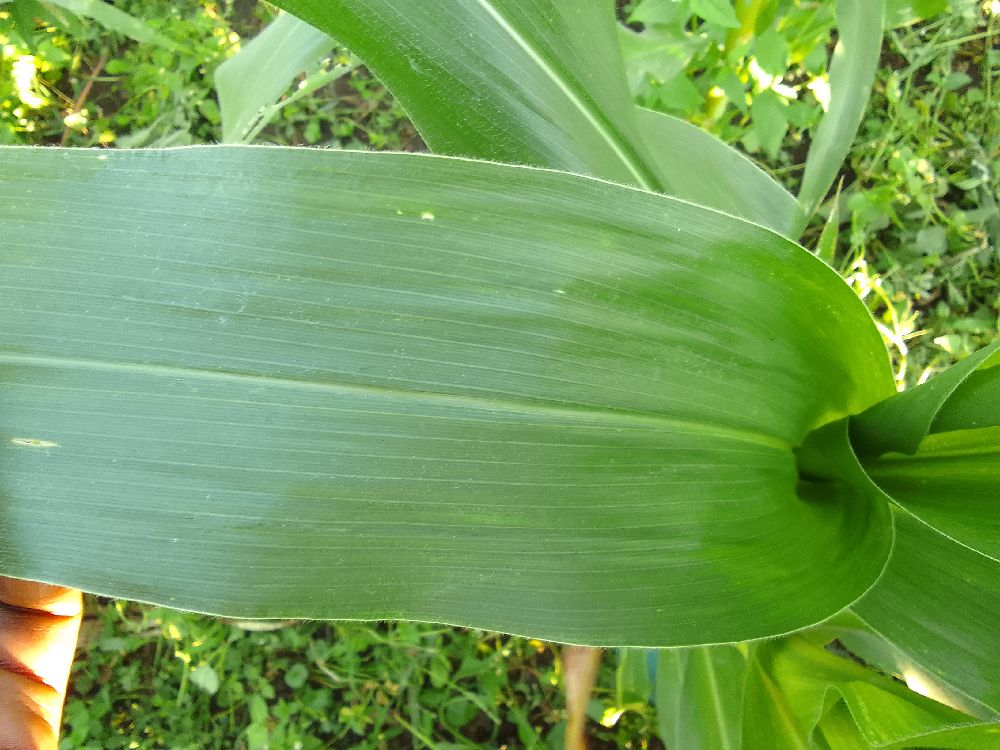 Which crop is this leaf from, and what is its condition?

maize, healthy
